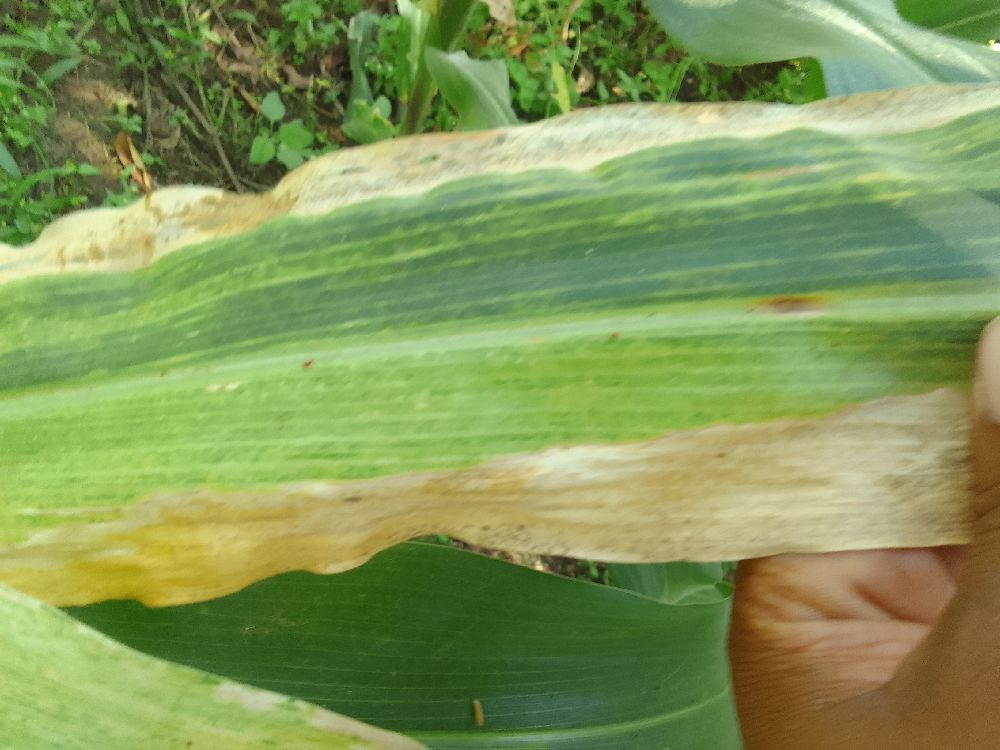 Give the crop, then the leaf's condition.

maize, maize lethal necrosis
